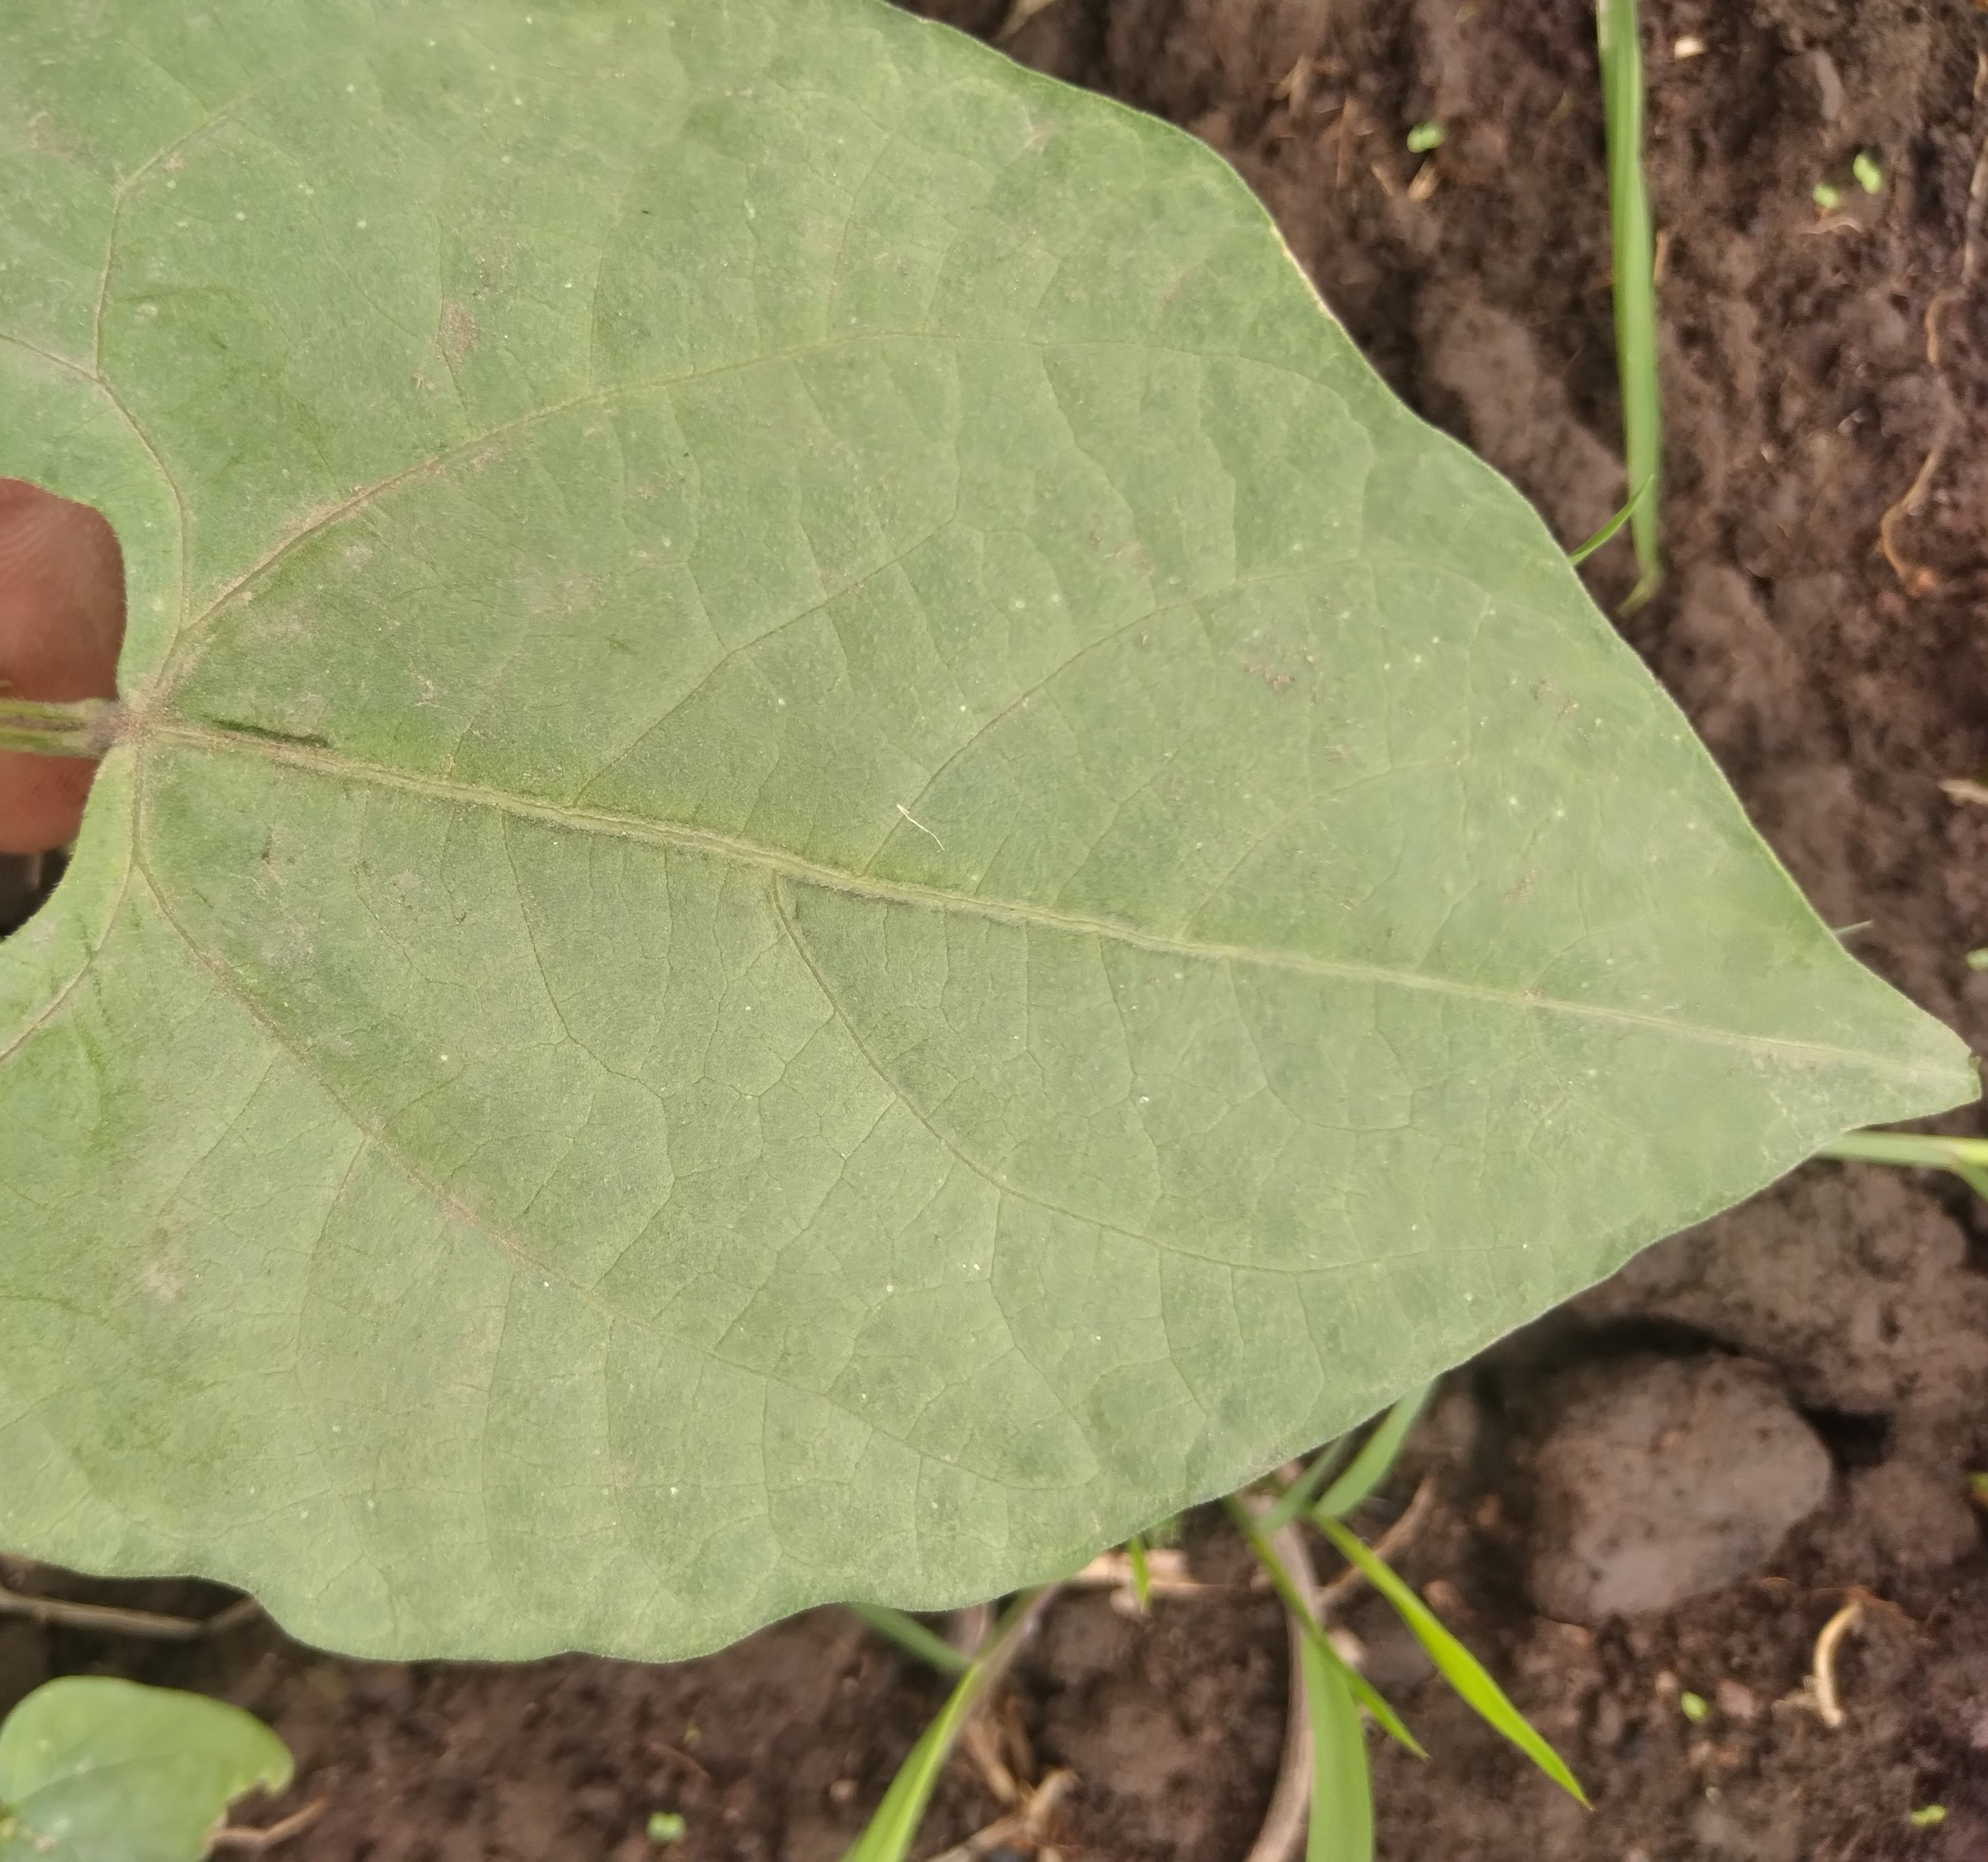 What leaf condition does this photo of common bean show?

healthy
